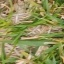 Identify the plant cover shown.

grass
